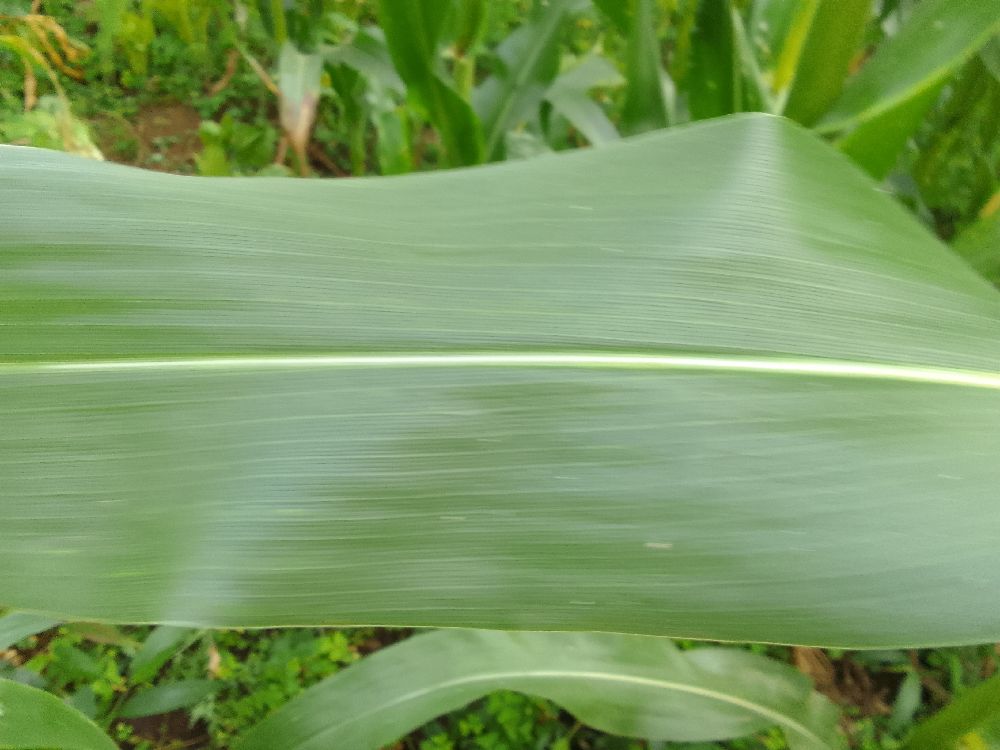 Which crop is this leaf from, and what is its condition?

maize, healthy
